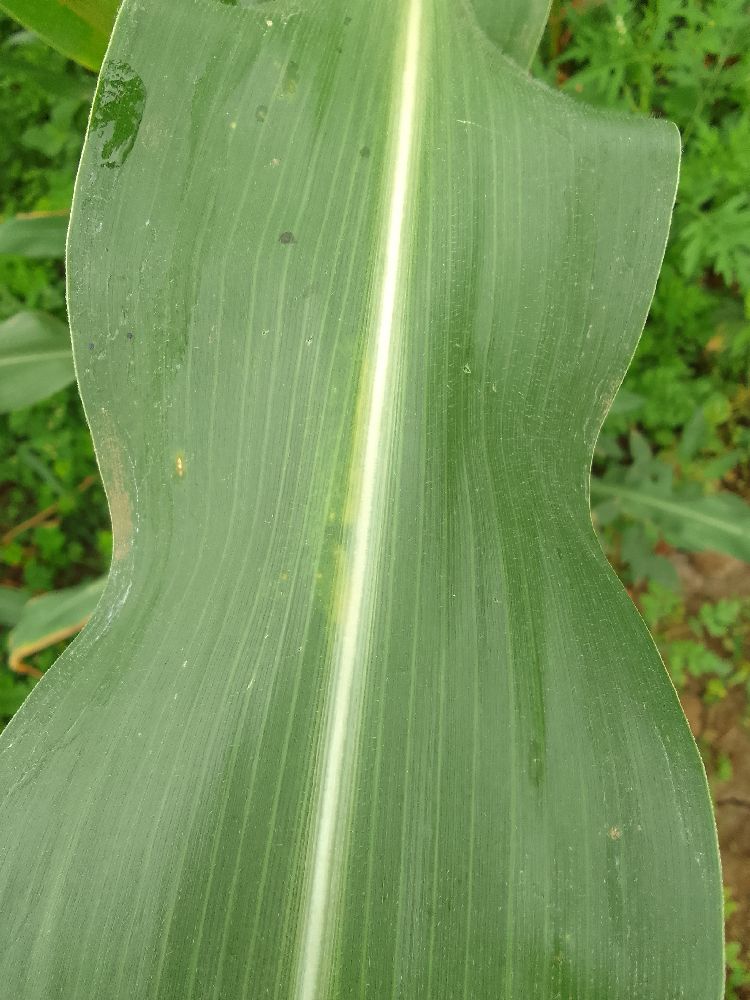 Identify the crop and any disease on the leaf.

maize, healthy
